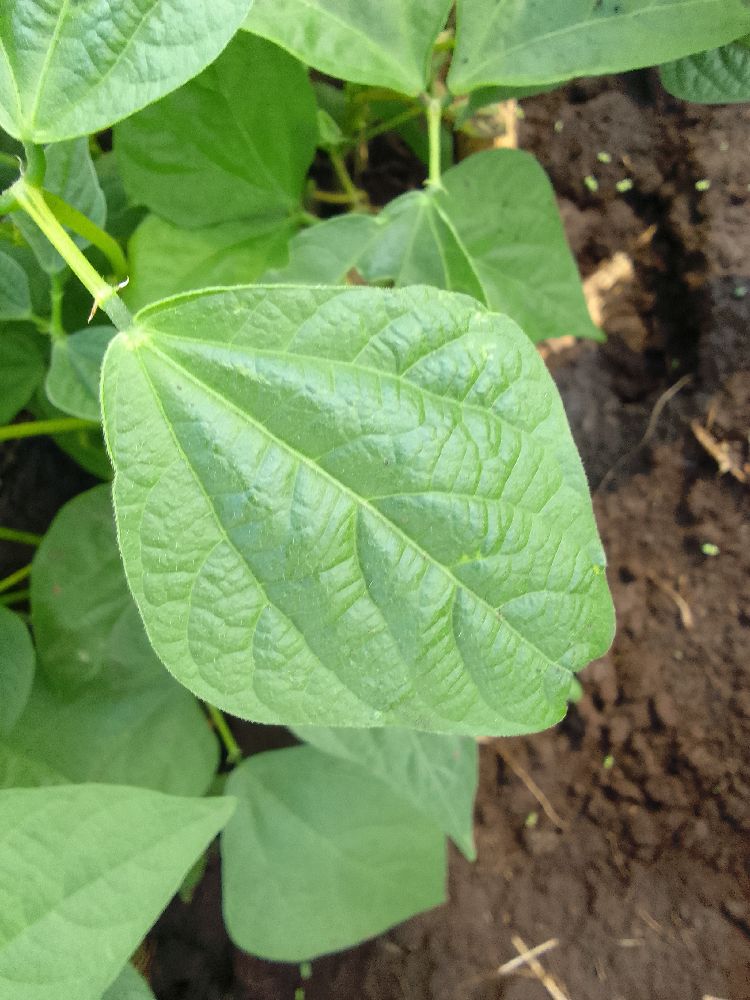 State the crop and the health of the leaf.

common bean, healthy
